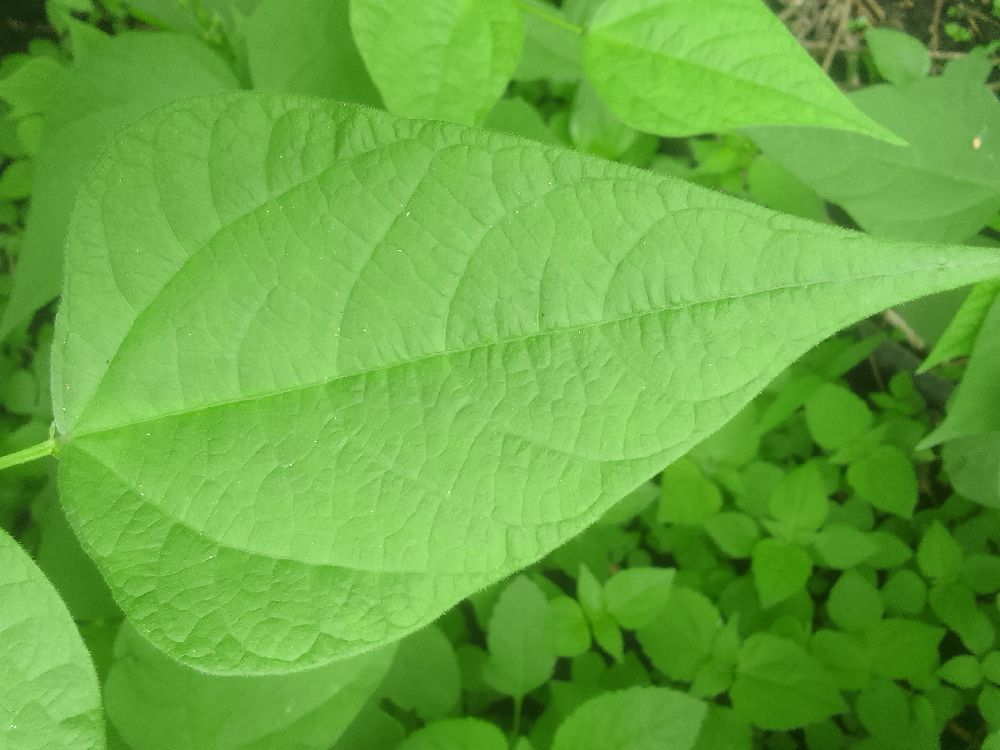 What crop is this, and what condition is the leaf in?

common bean, healthy
